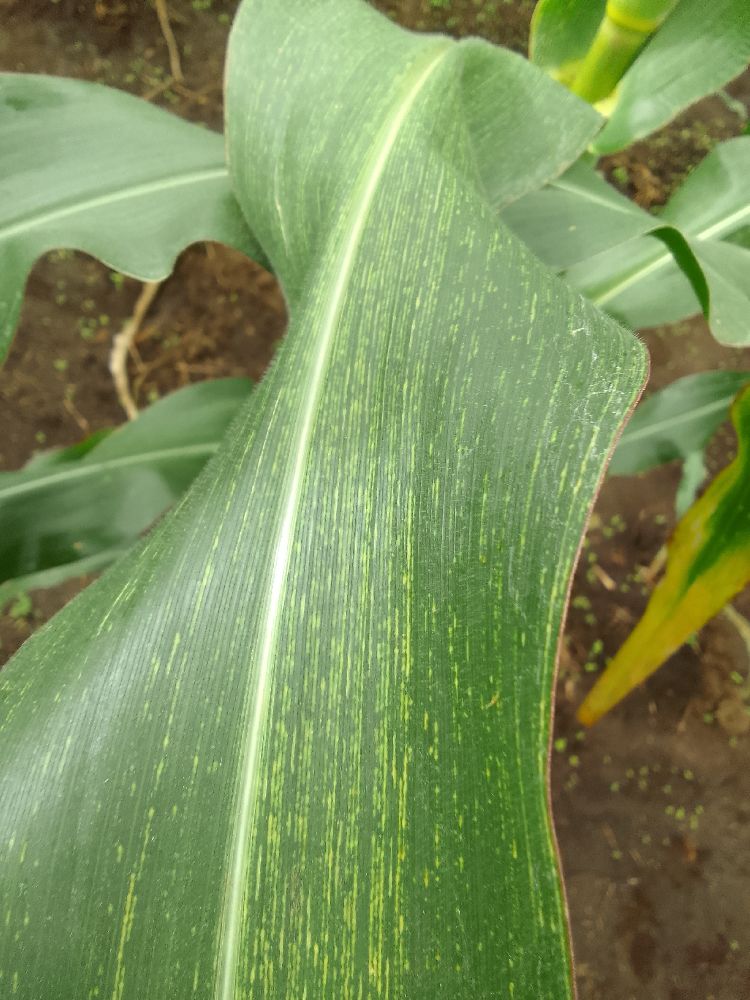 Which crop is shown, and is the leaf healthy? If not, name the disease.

maize, maize streak virus
